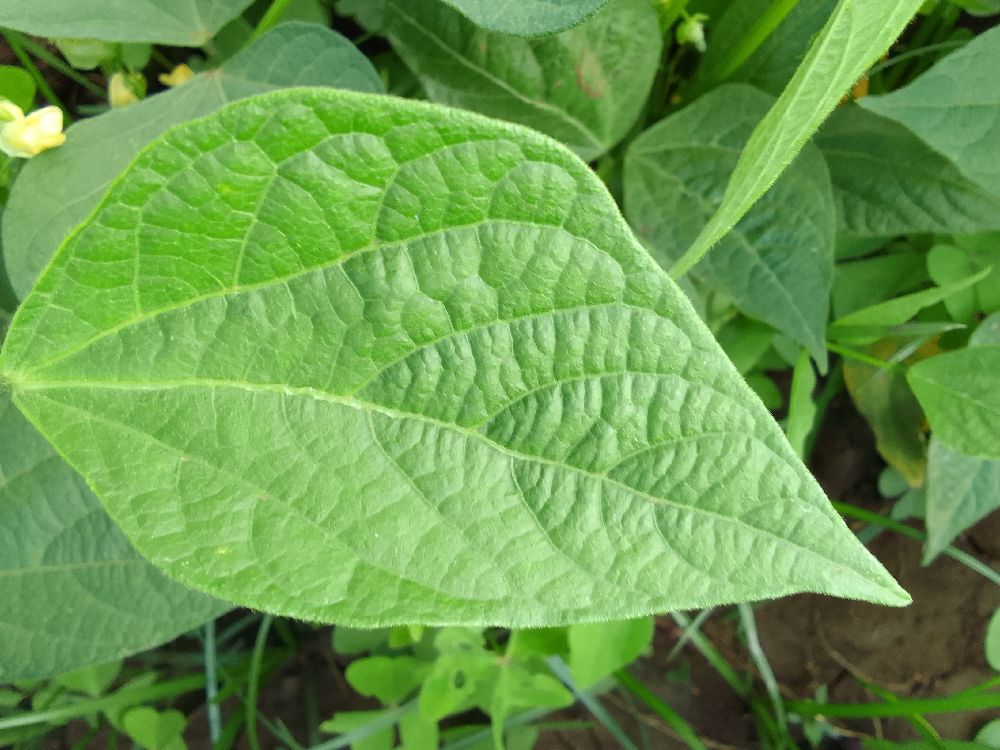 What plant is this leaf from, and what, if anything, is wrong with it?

common bean, healthy
